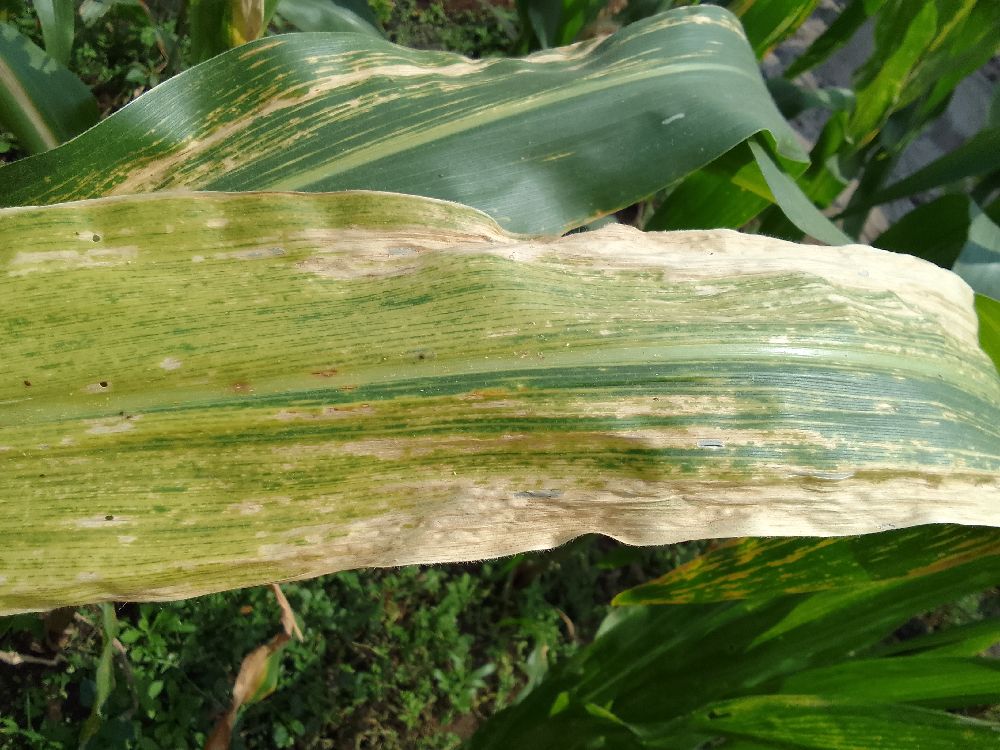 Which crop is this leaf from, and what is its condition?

maize, maize lethal necrosis
